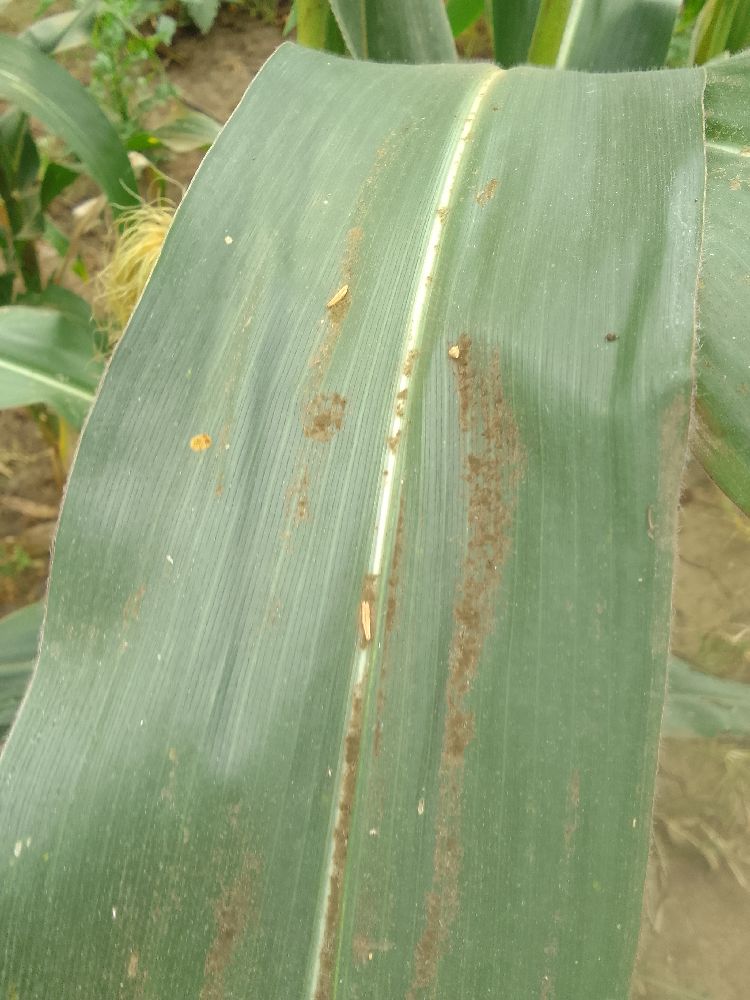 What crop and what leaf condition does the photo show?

maize, healthy
